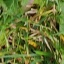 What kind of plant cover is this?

grass
